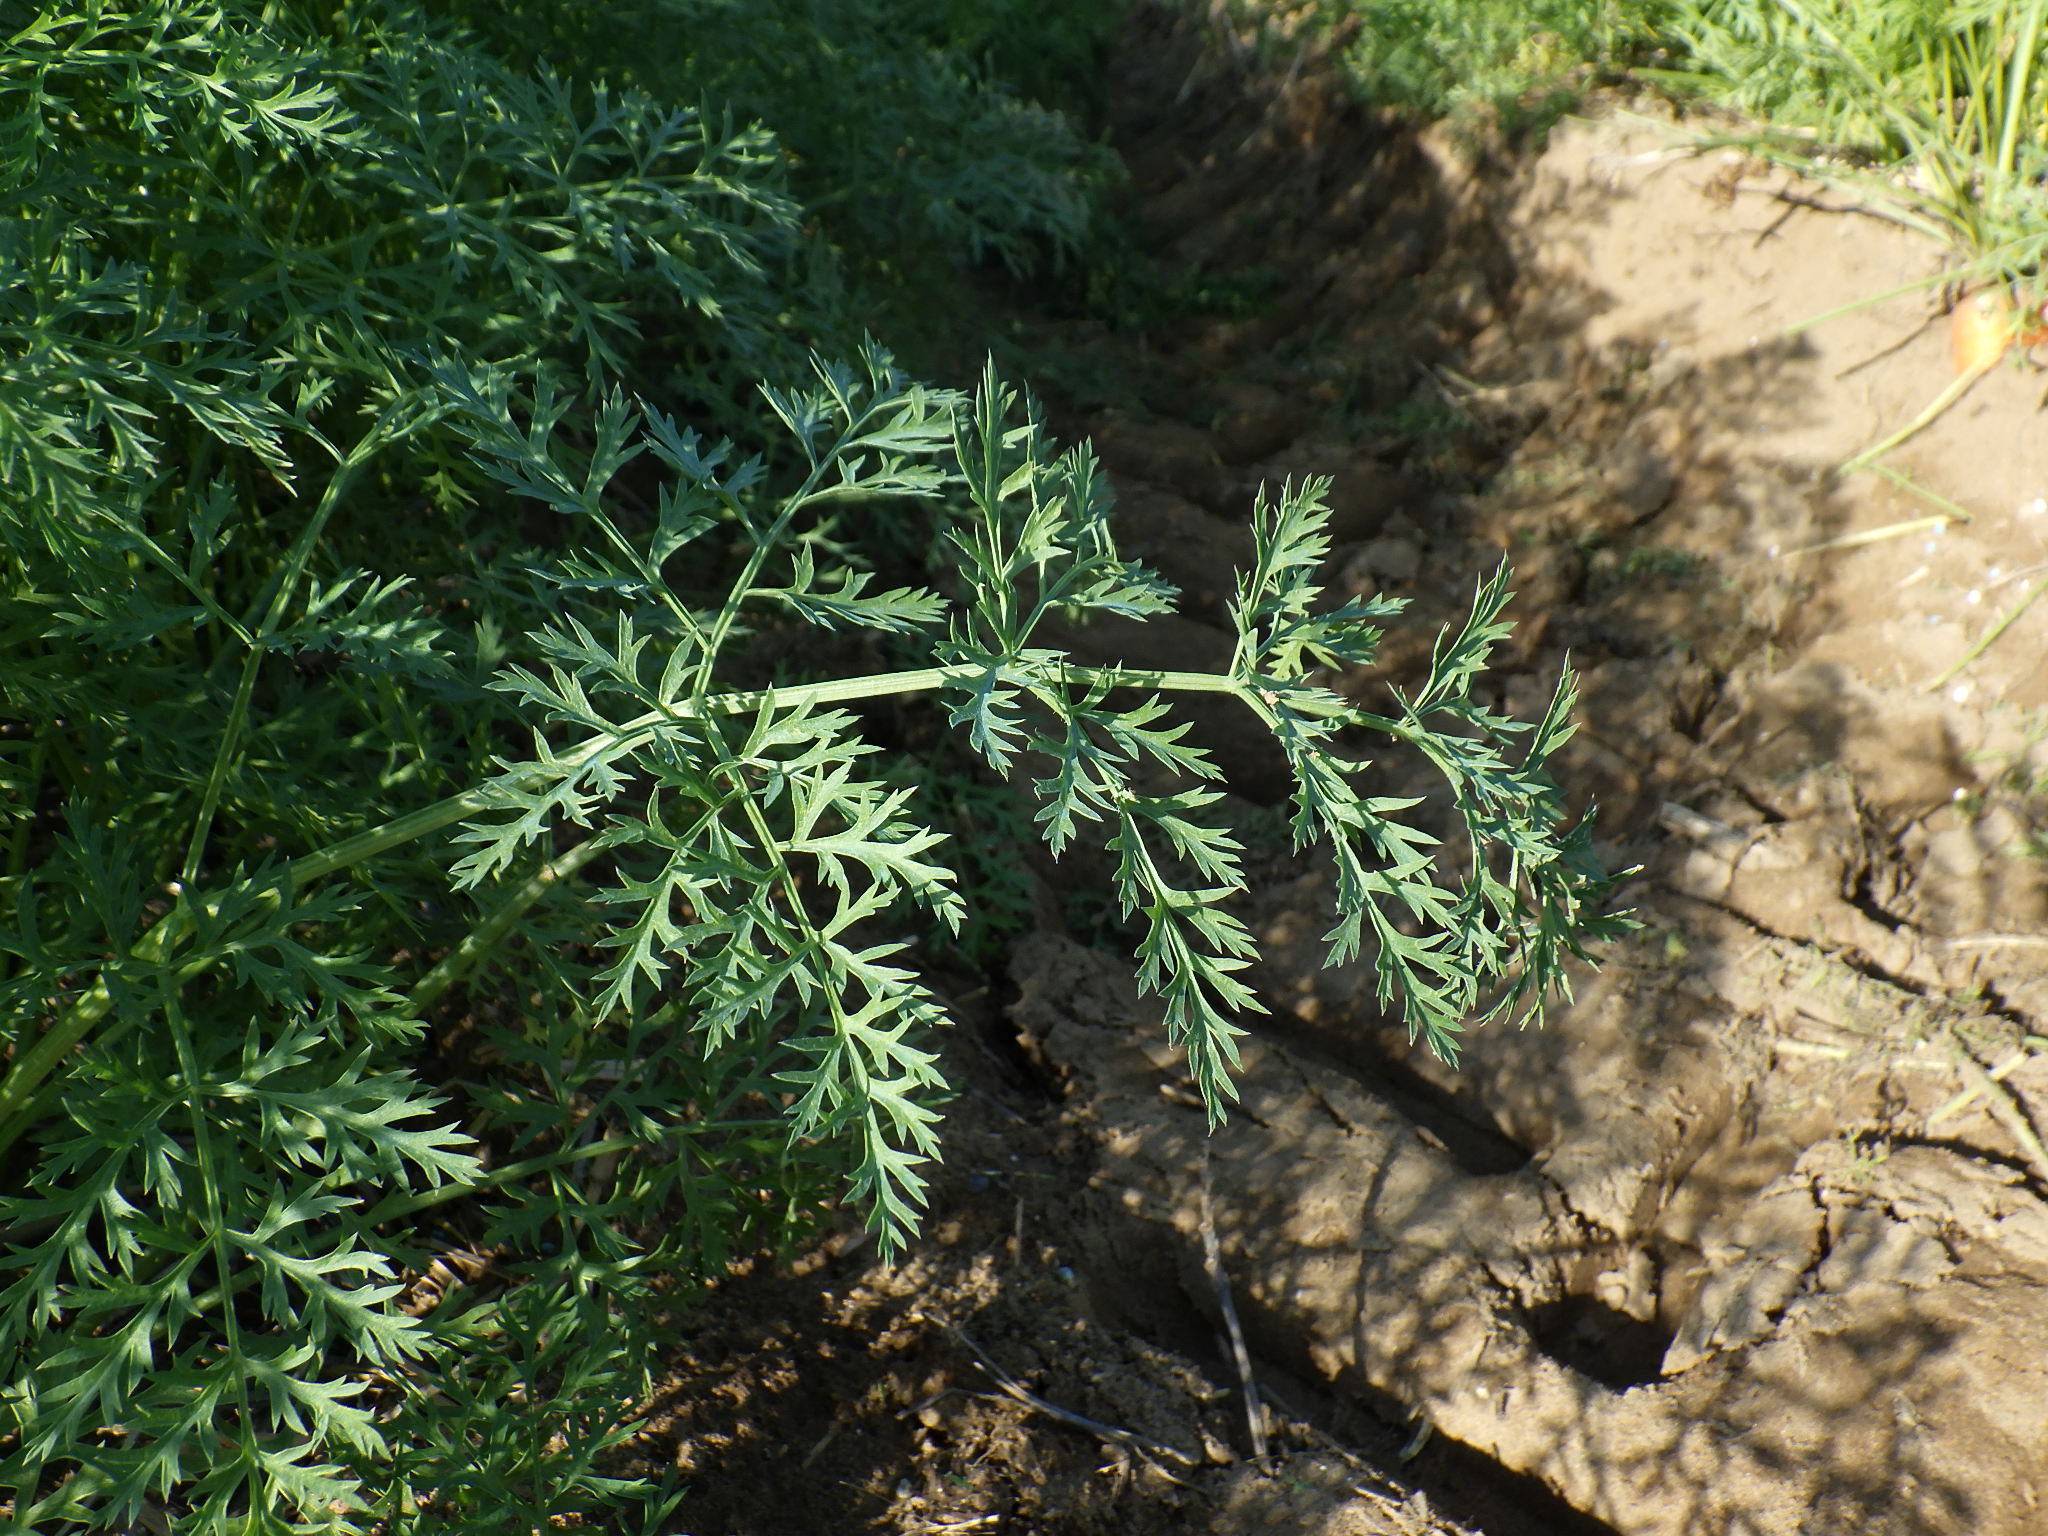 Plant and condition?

carrot, healthy
